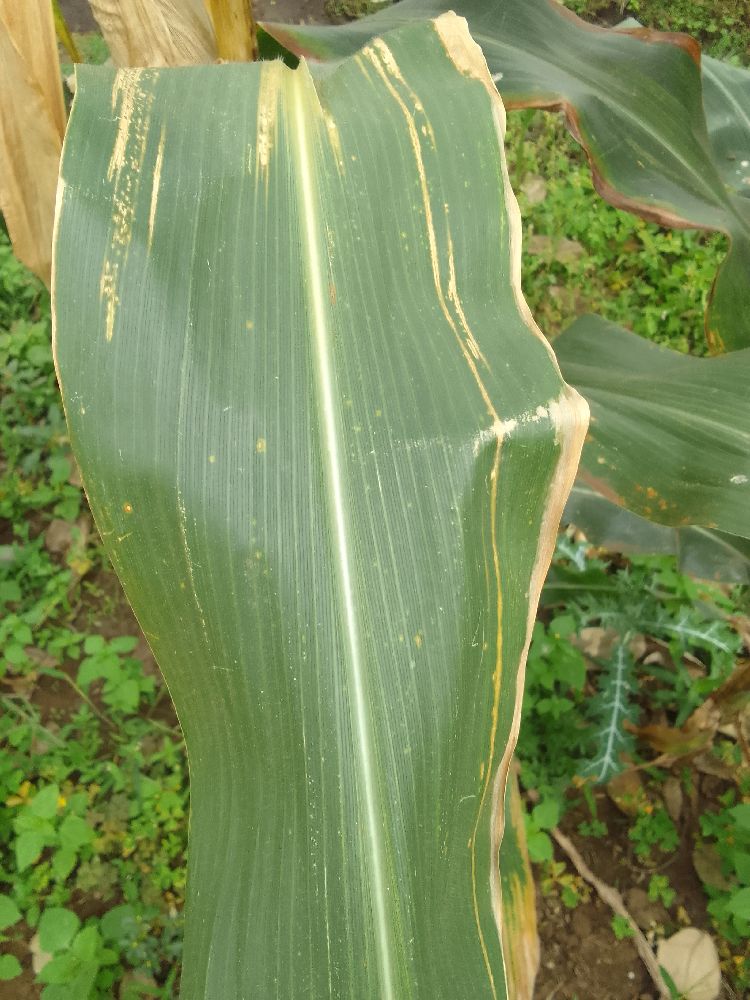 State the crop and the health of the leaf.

maize, maize lethal necrosis
